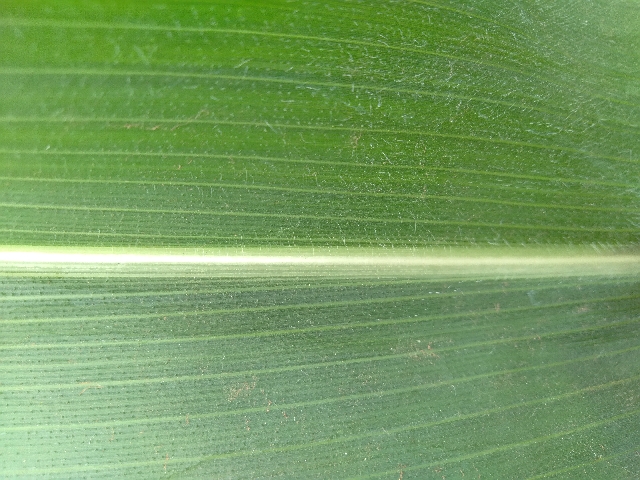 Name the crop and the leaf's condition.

maize, healthy
